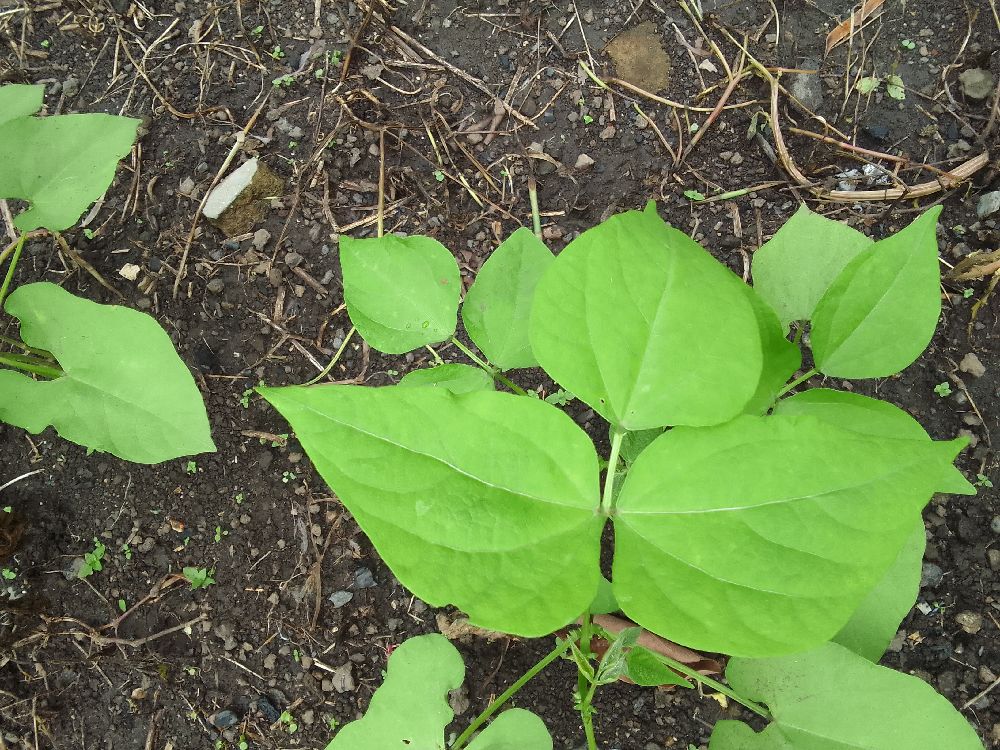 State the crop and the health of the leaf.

common bean, healthy
